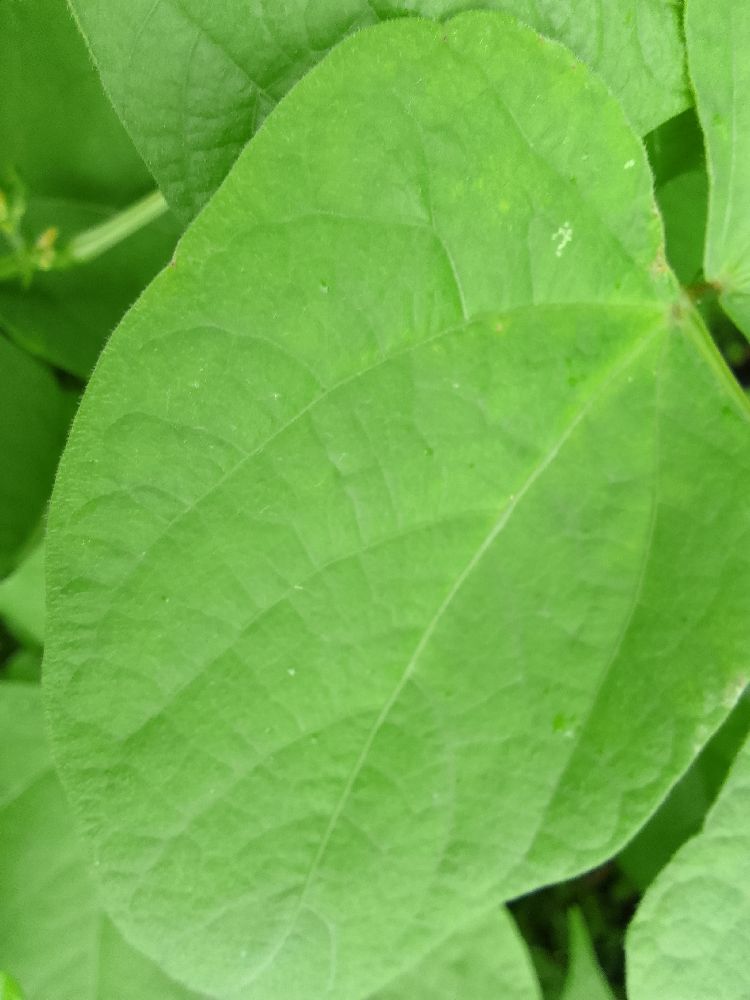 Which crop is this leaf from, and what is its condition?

common bean, healthy
